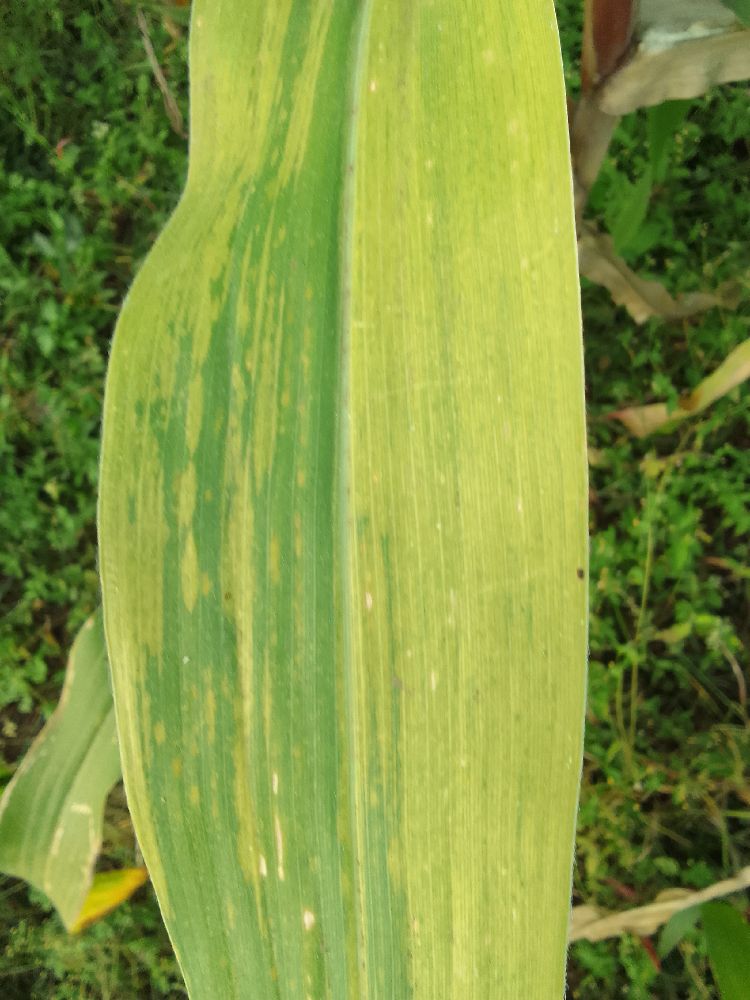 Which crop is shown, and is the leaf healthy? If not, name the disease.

maize, maize lethal necrosis
